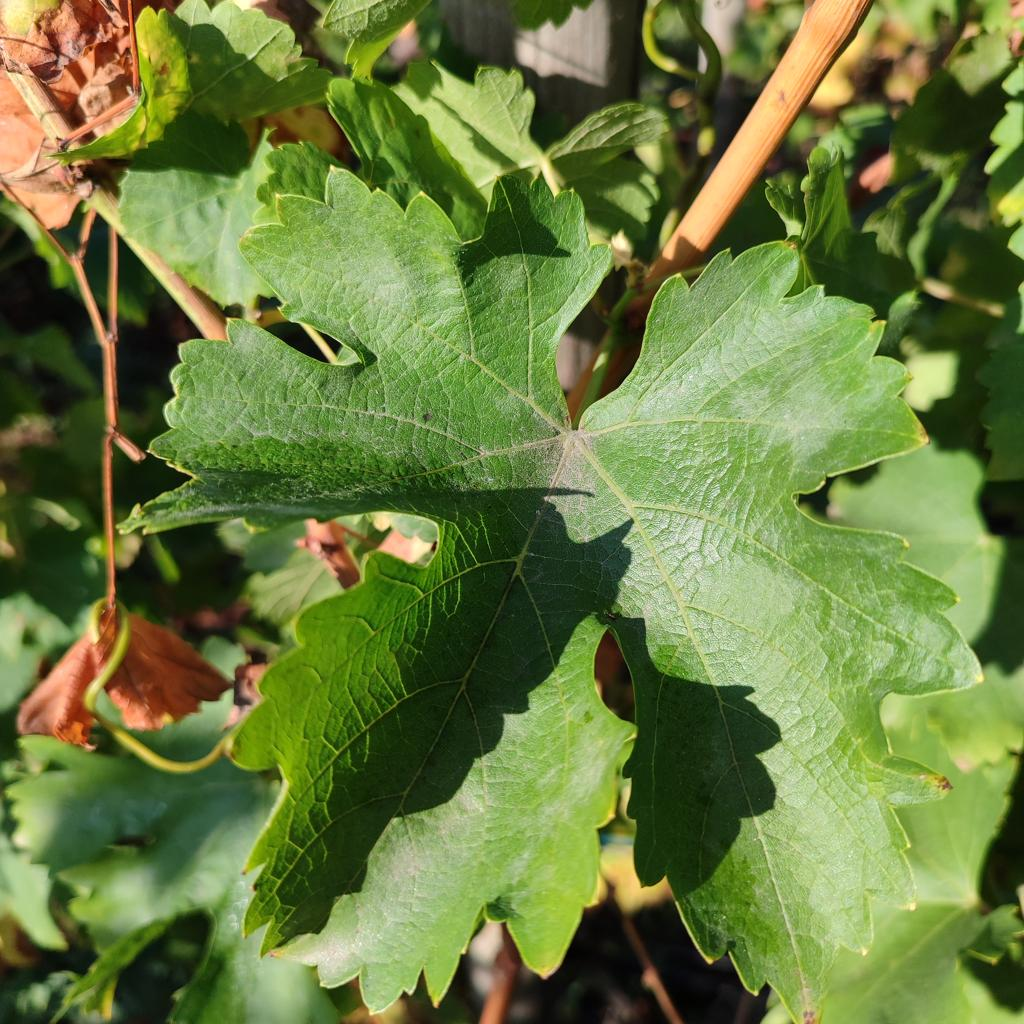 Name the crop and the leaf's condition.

grapevine, powdery mildew
